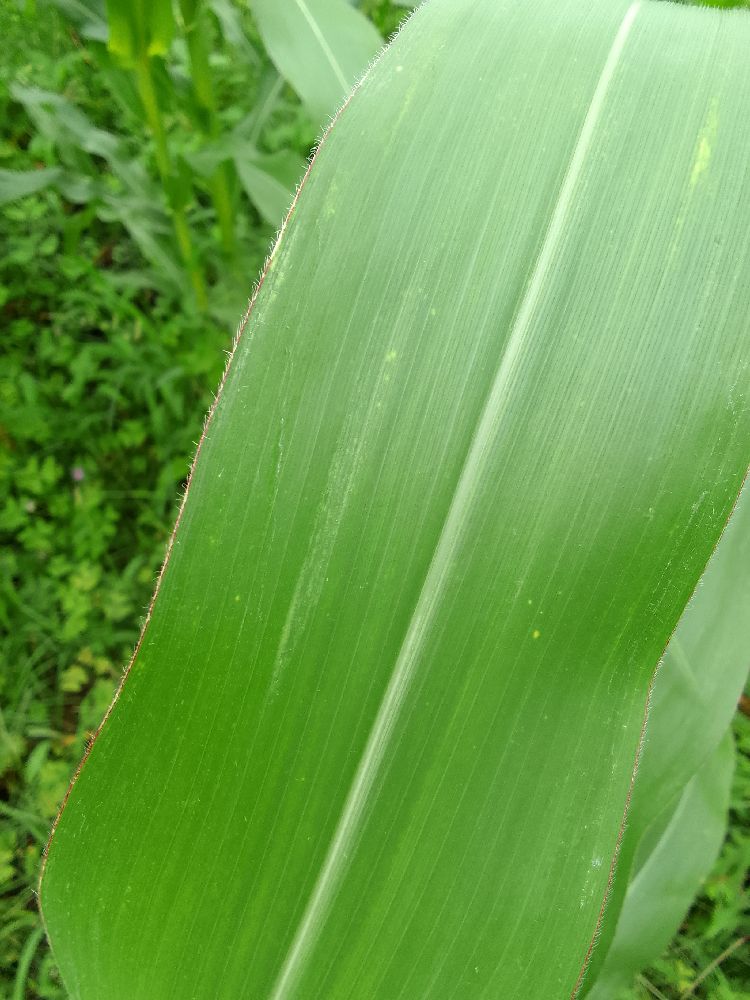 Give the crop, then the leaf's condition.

maize, healthy
